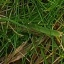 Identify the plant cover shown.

grass
